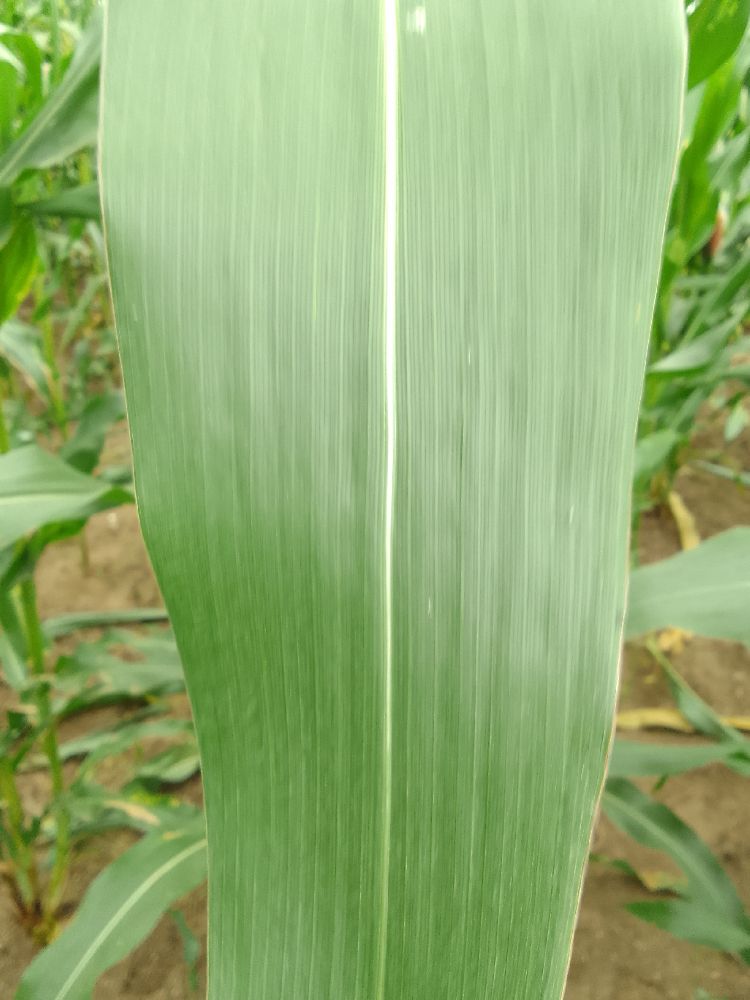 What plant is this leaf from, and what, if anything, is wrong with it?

maize, healthy
